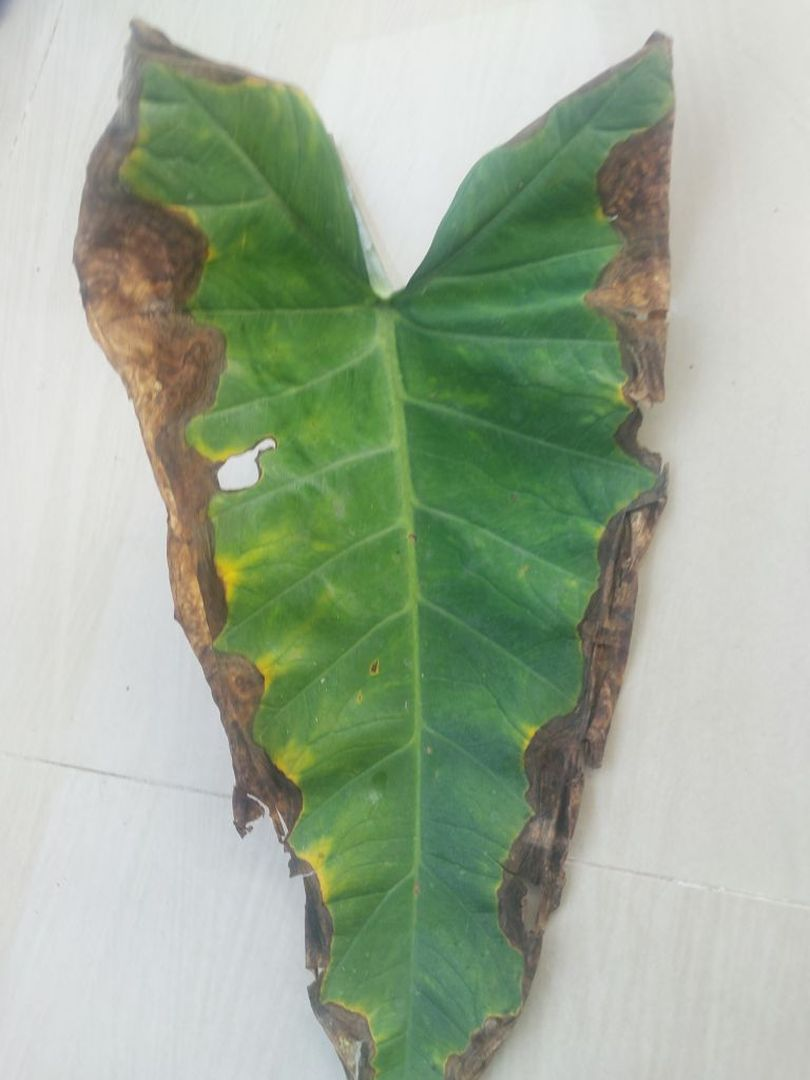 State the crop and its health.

taro, leaf blight
